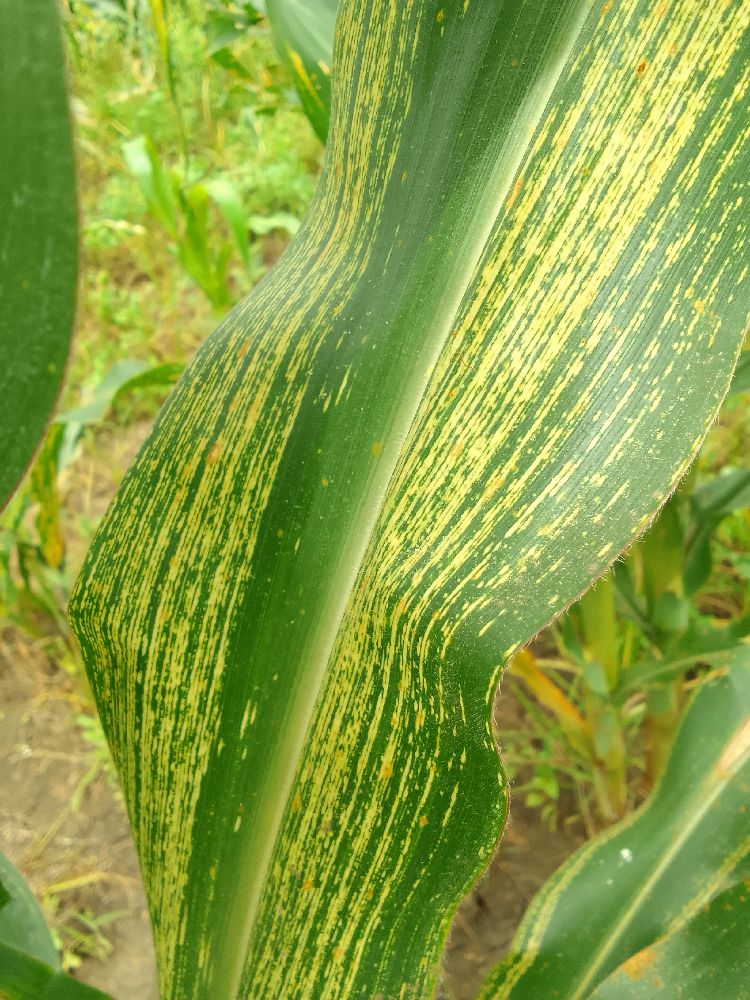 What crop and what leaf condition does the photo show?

maize, maize streak virus
